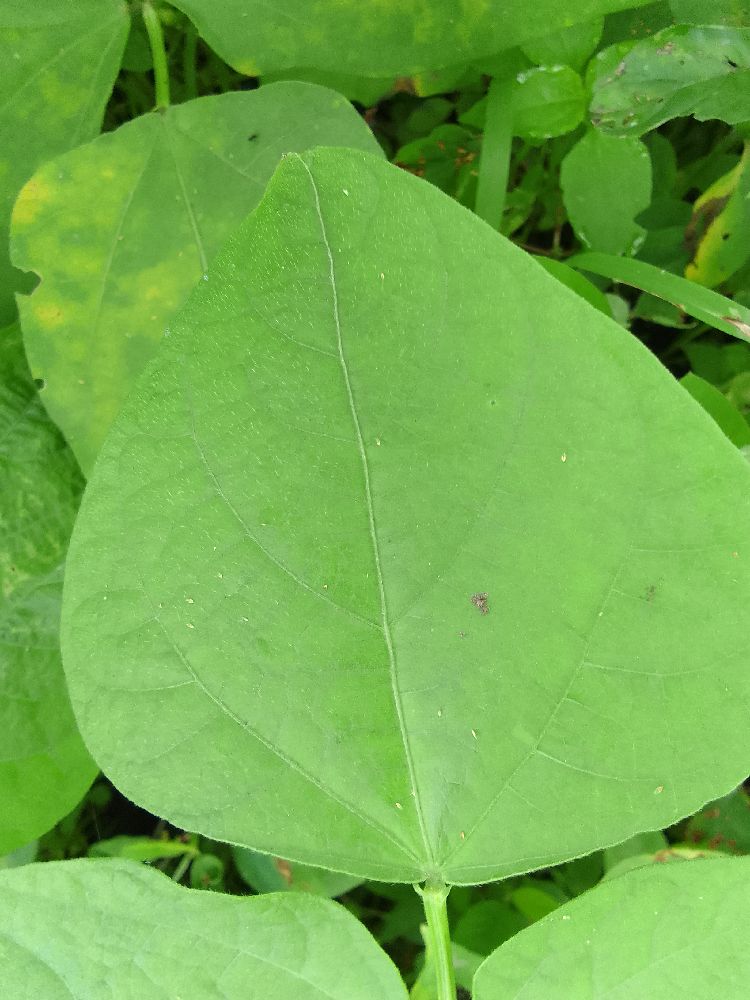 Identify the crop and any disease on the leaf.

common bean, healthy
